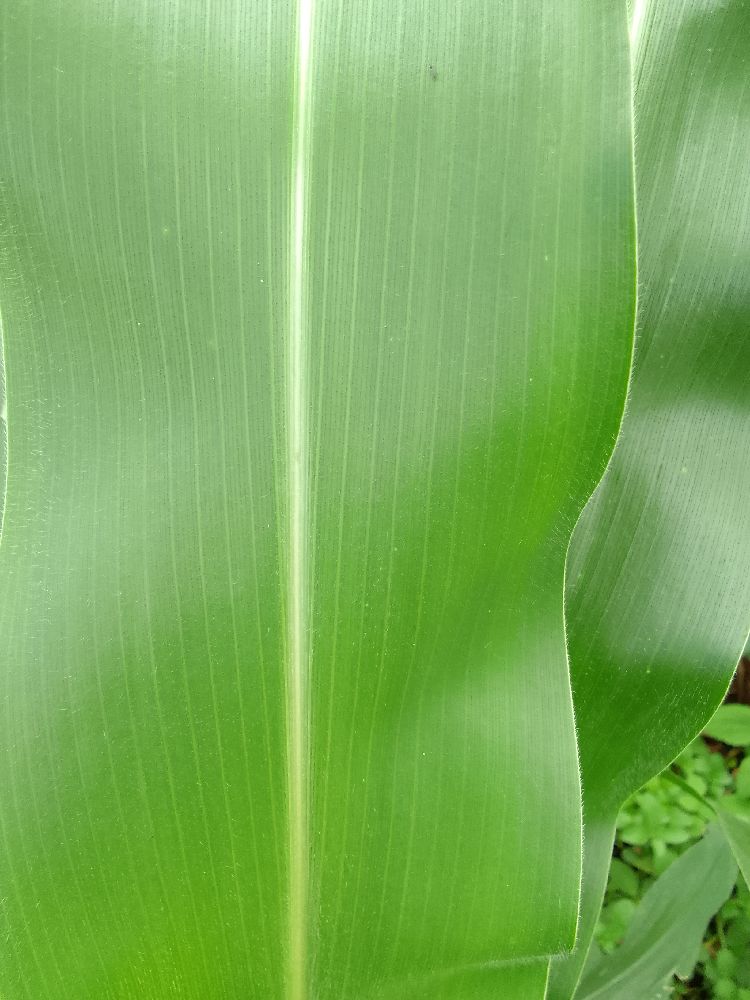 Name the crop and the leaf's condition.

maize, healthy
